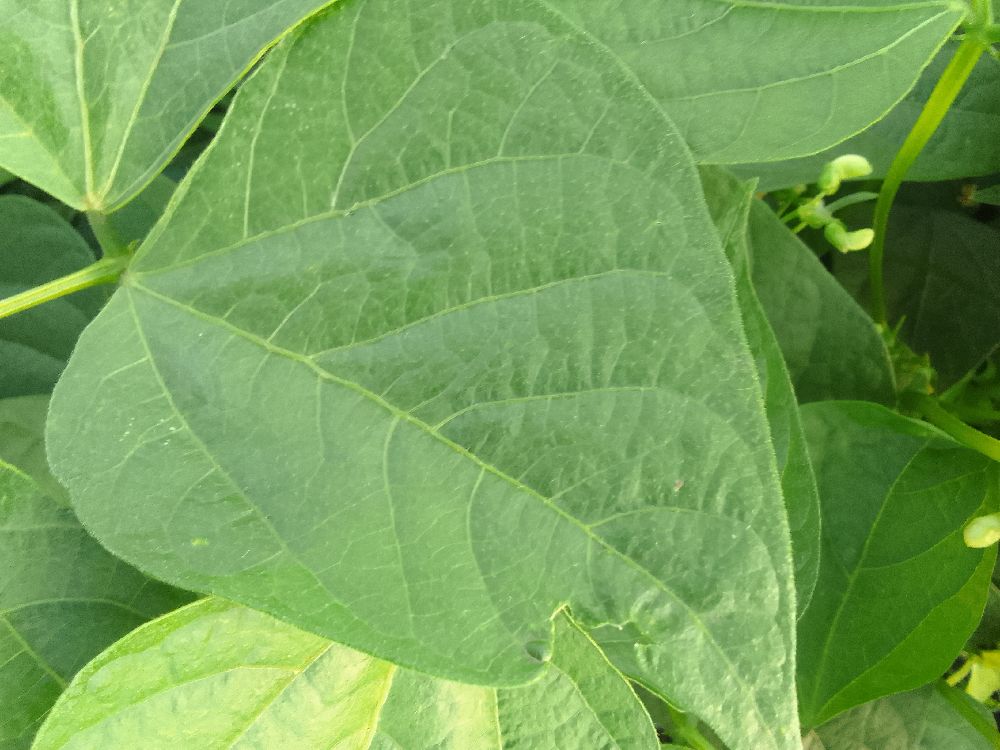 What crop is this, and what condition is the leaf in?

common bean, healthy
